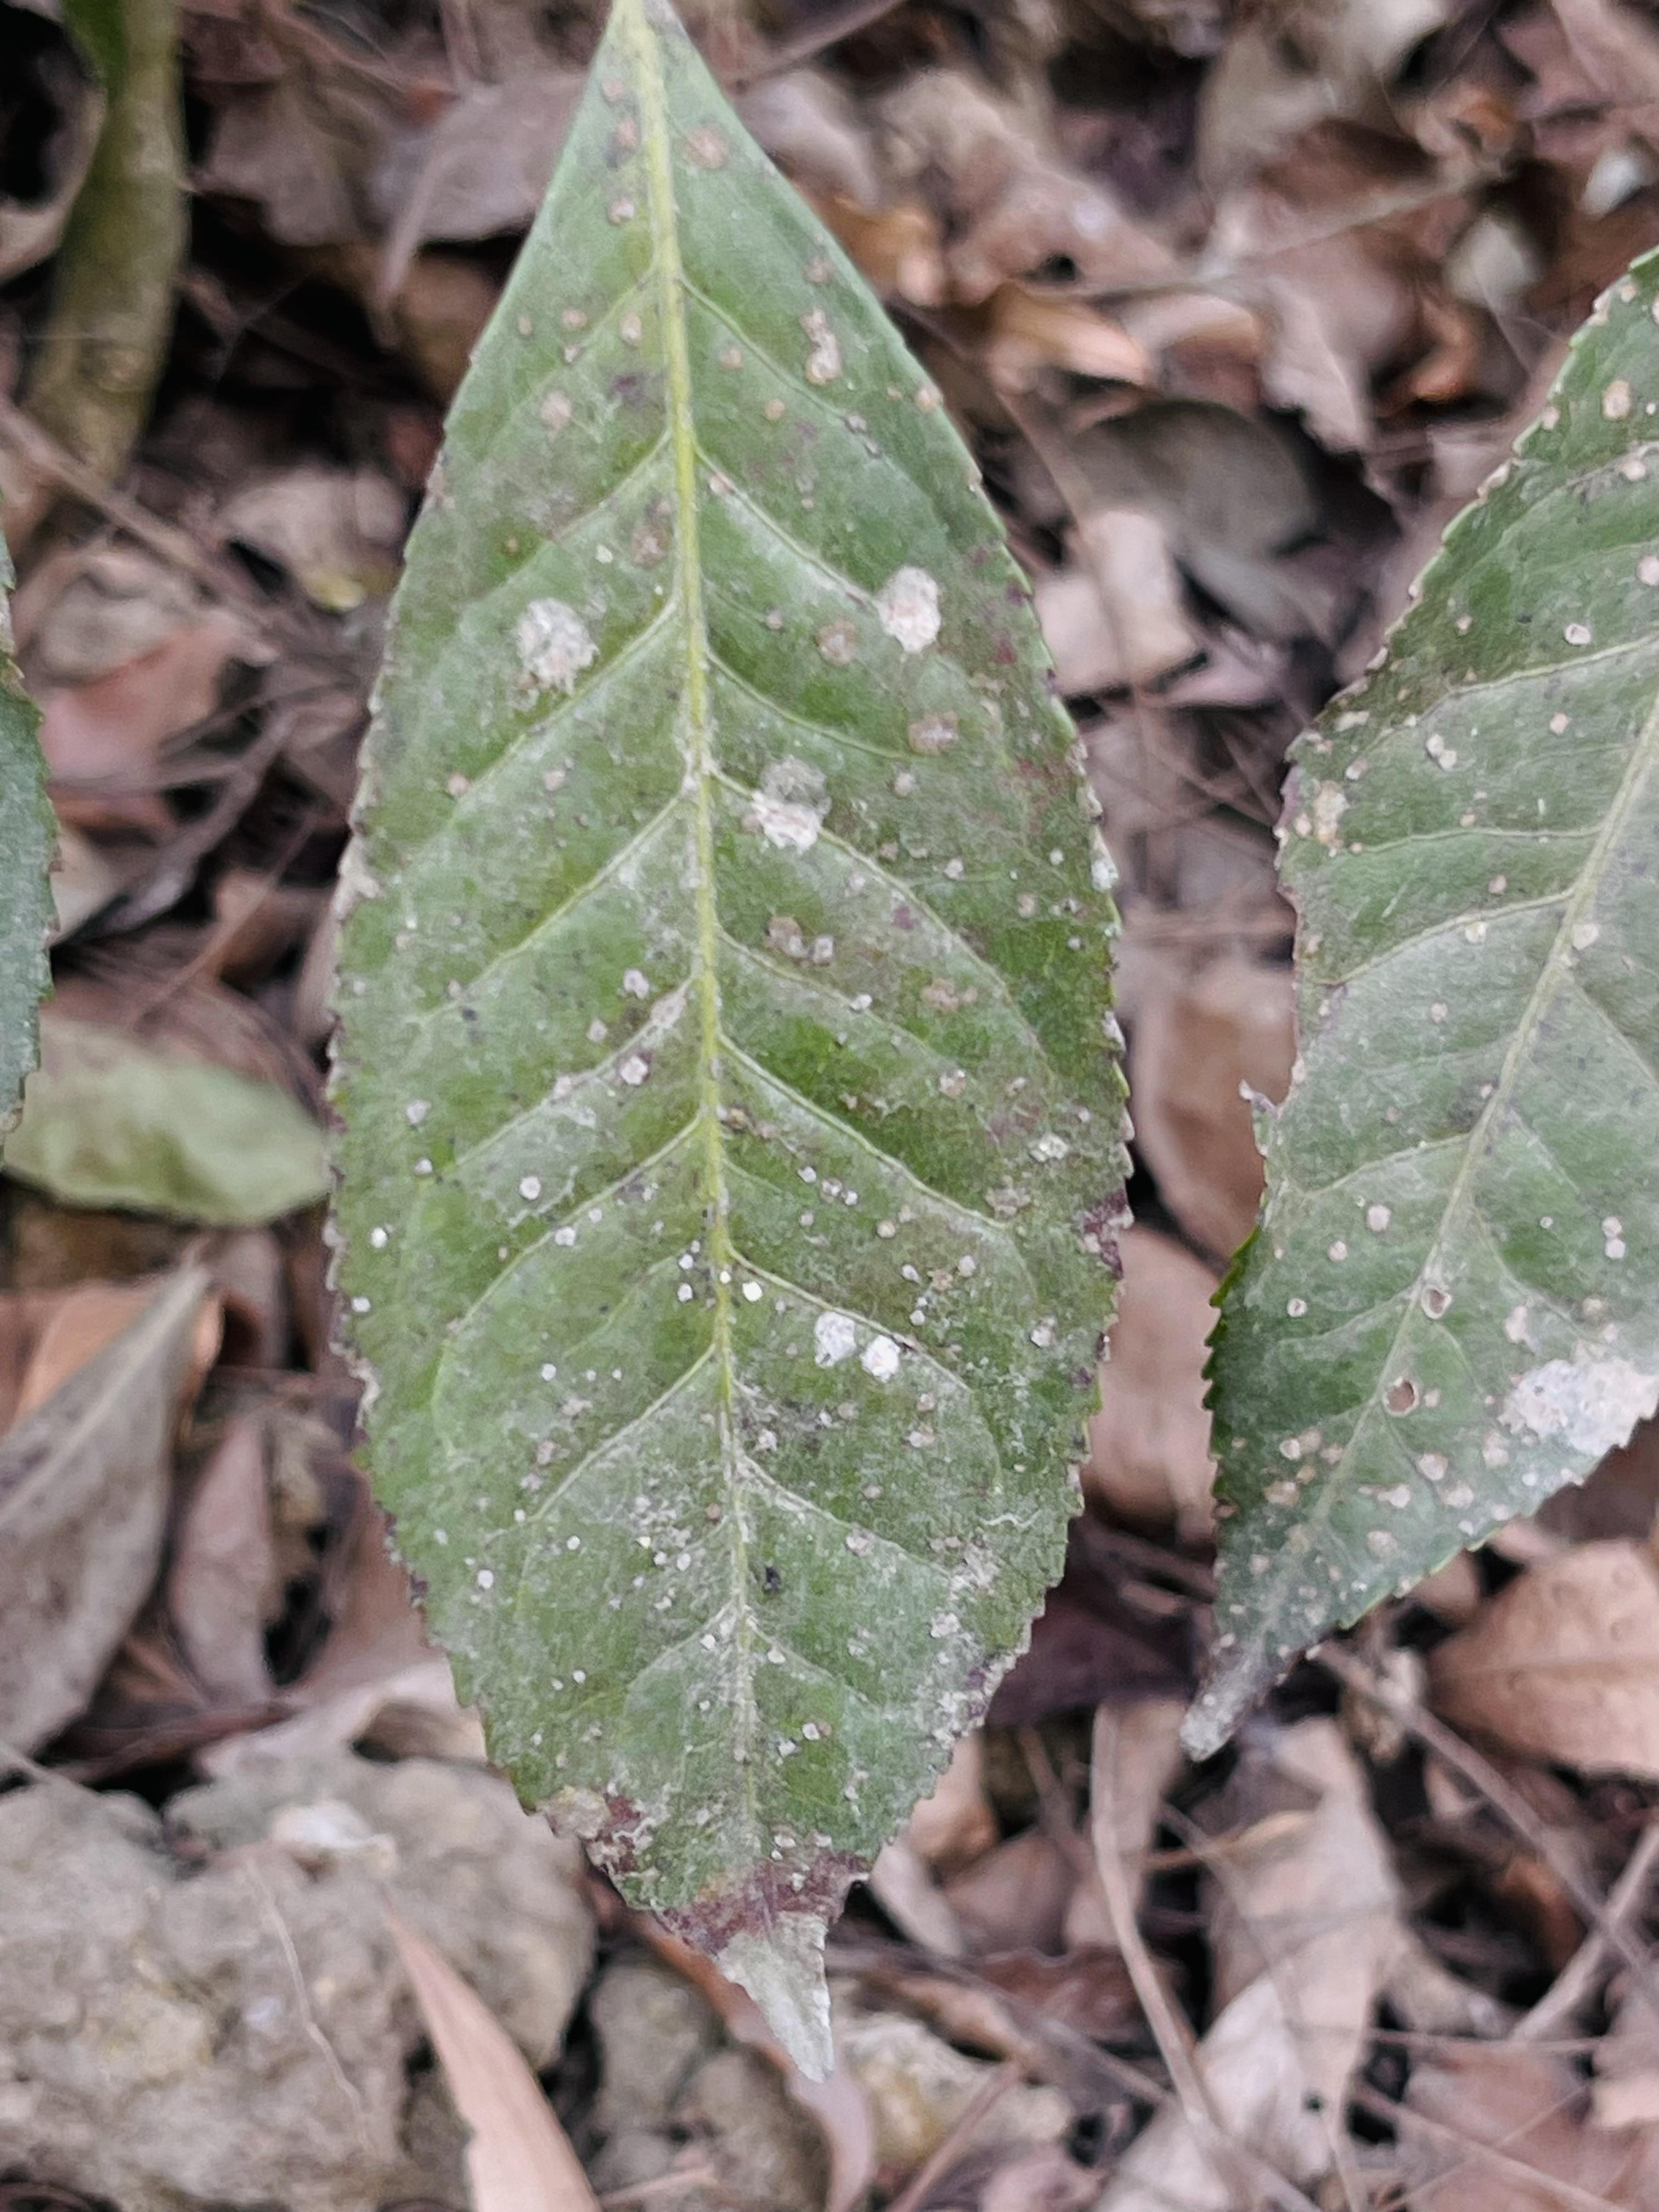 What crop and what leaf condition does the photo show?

tea, red rust
